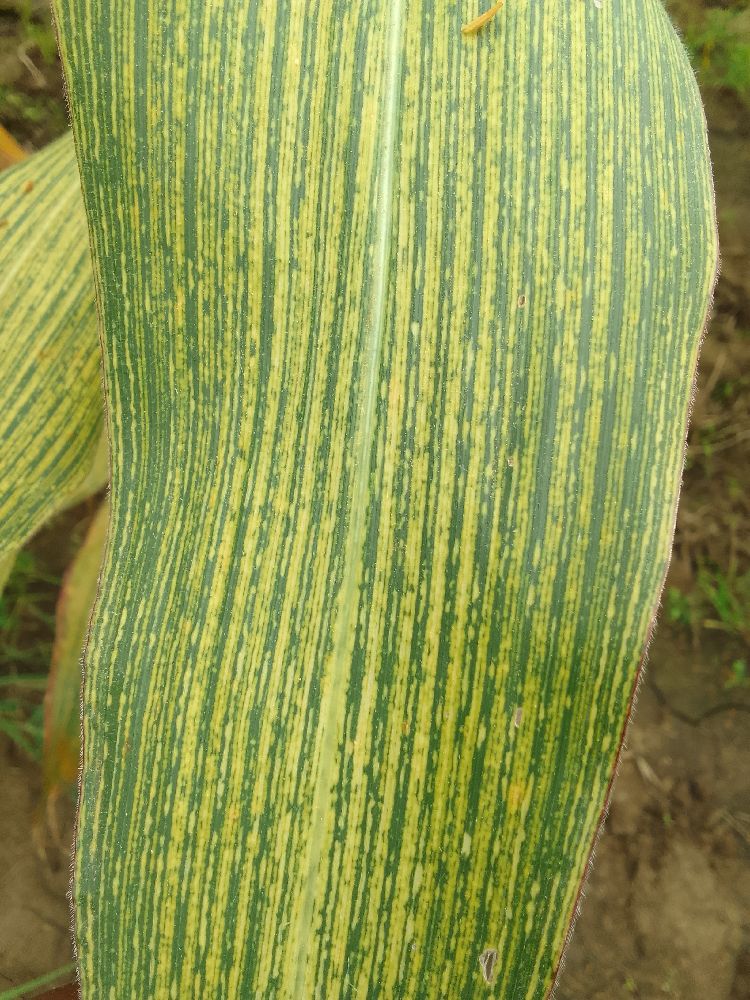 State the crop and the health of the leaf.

maize, maize streak virus
